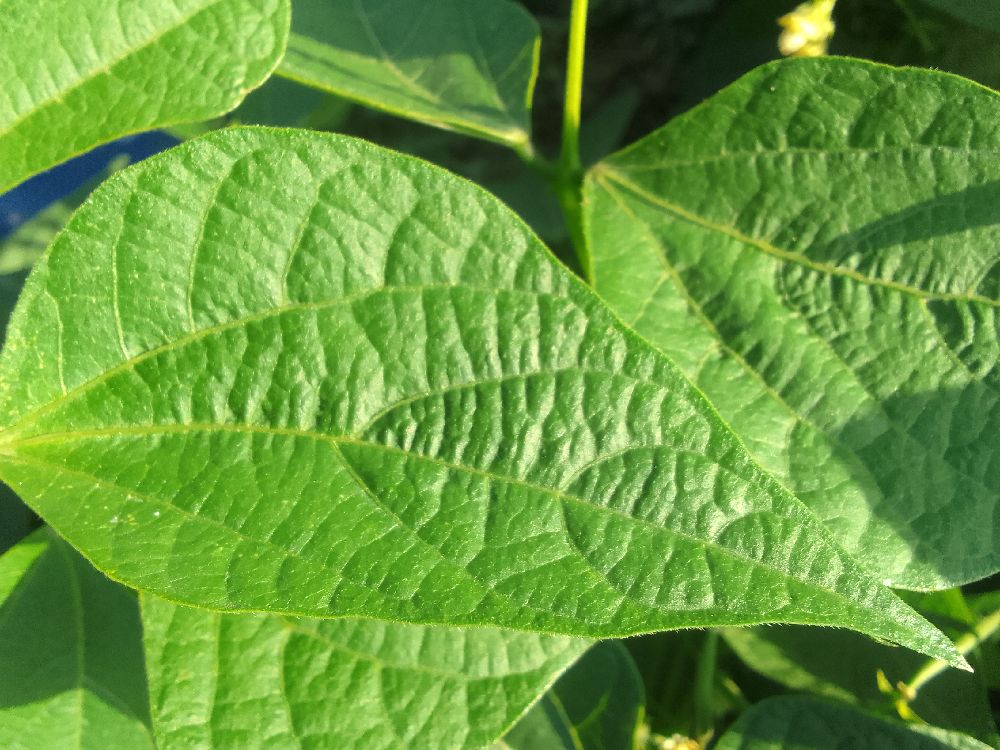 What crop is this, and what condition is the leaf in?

common bean, healthy
